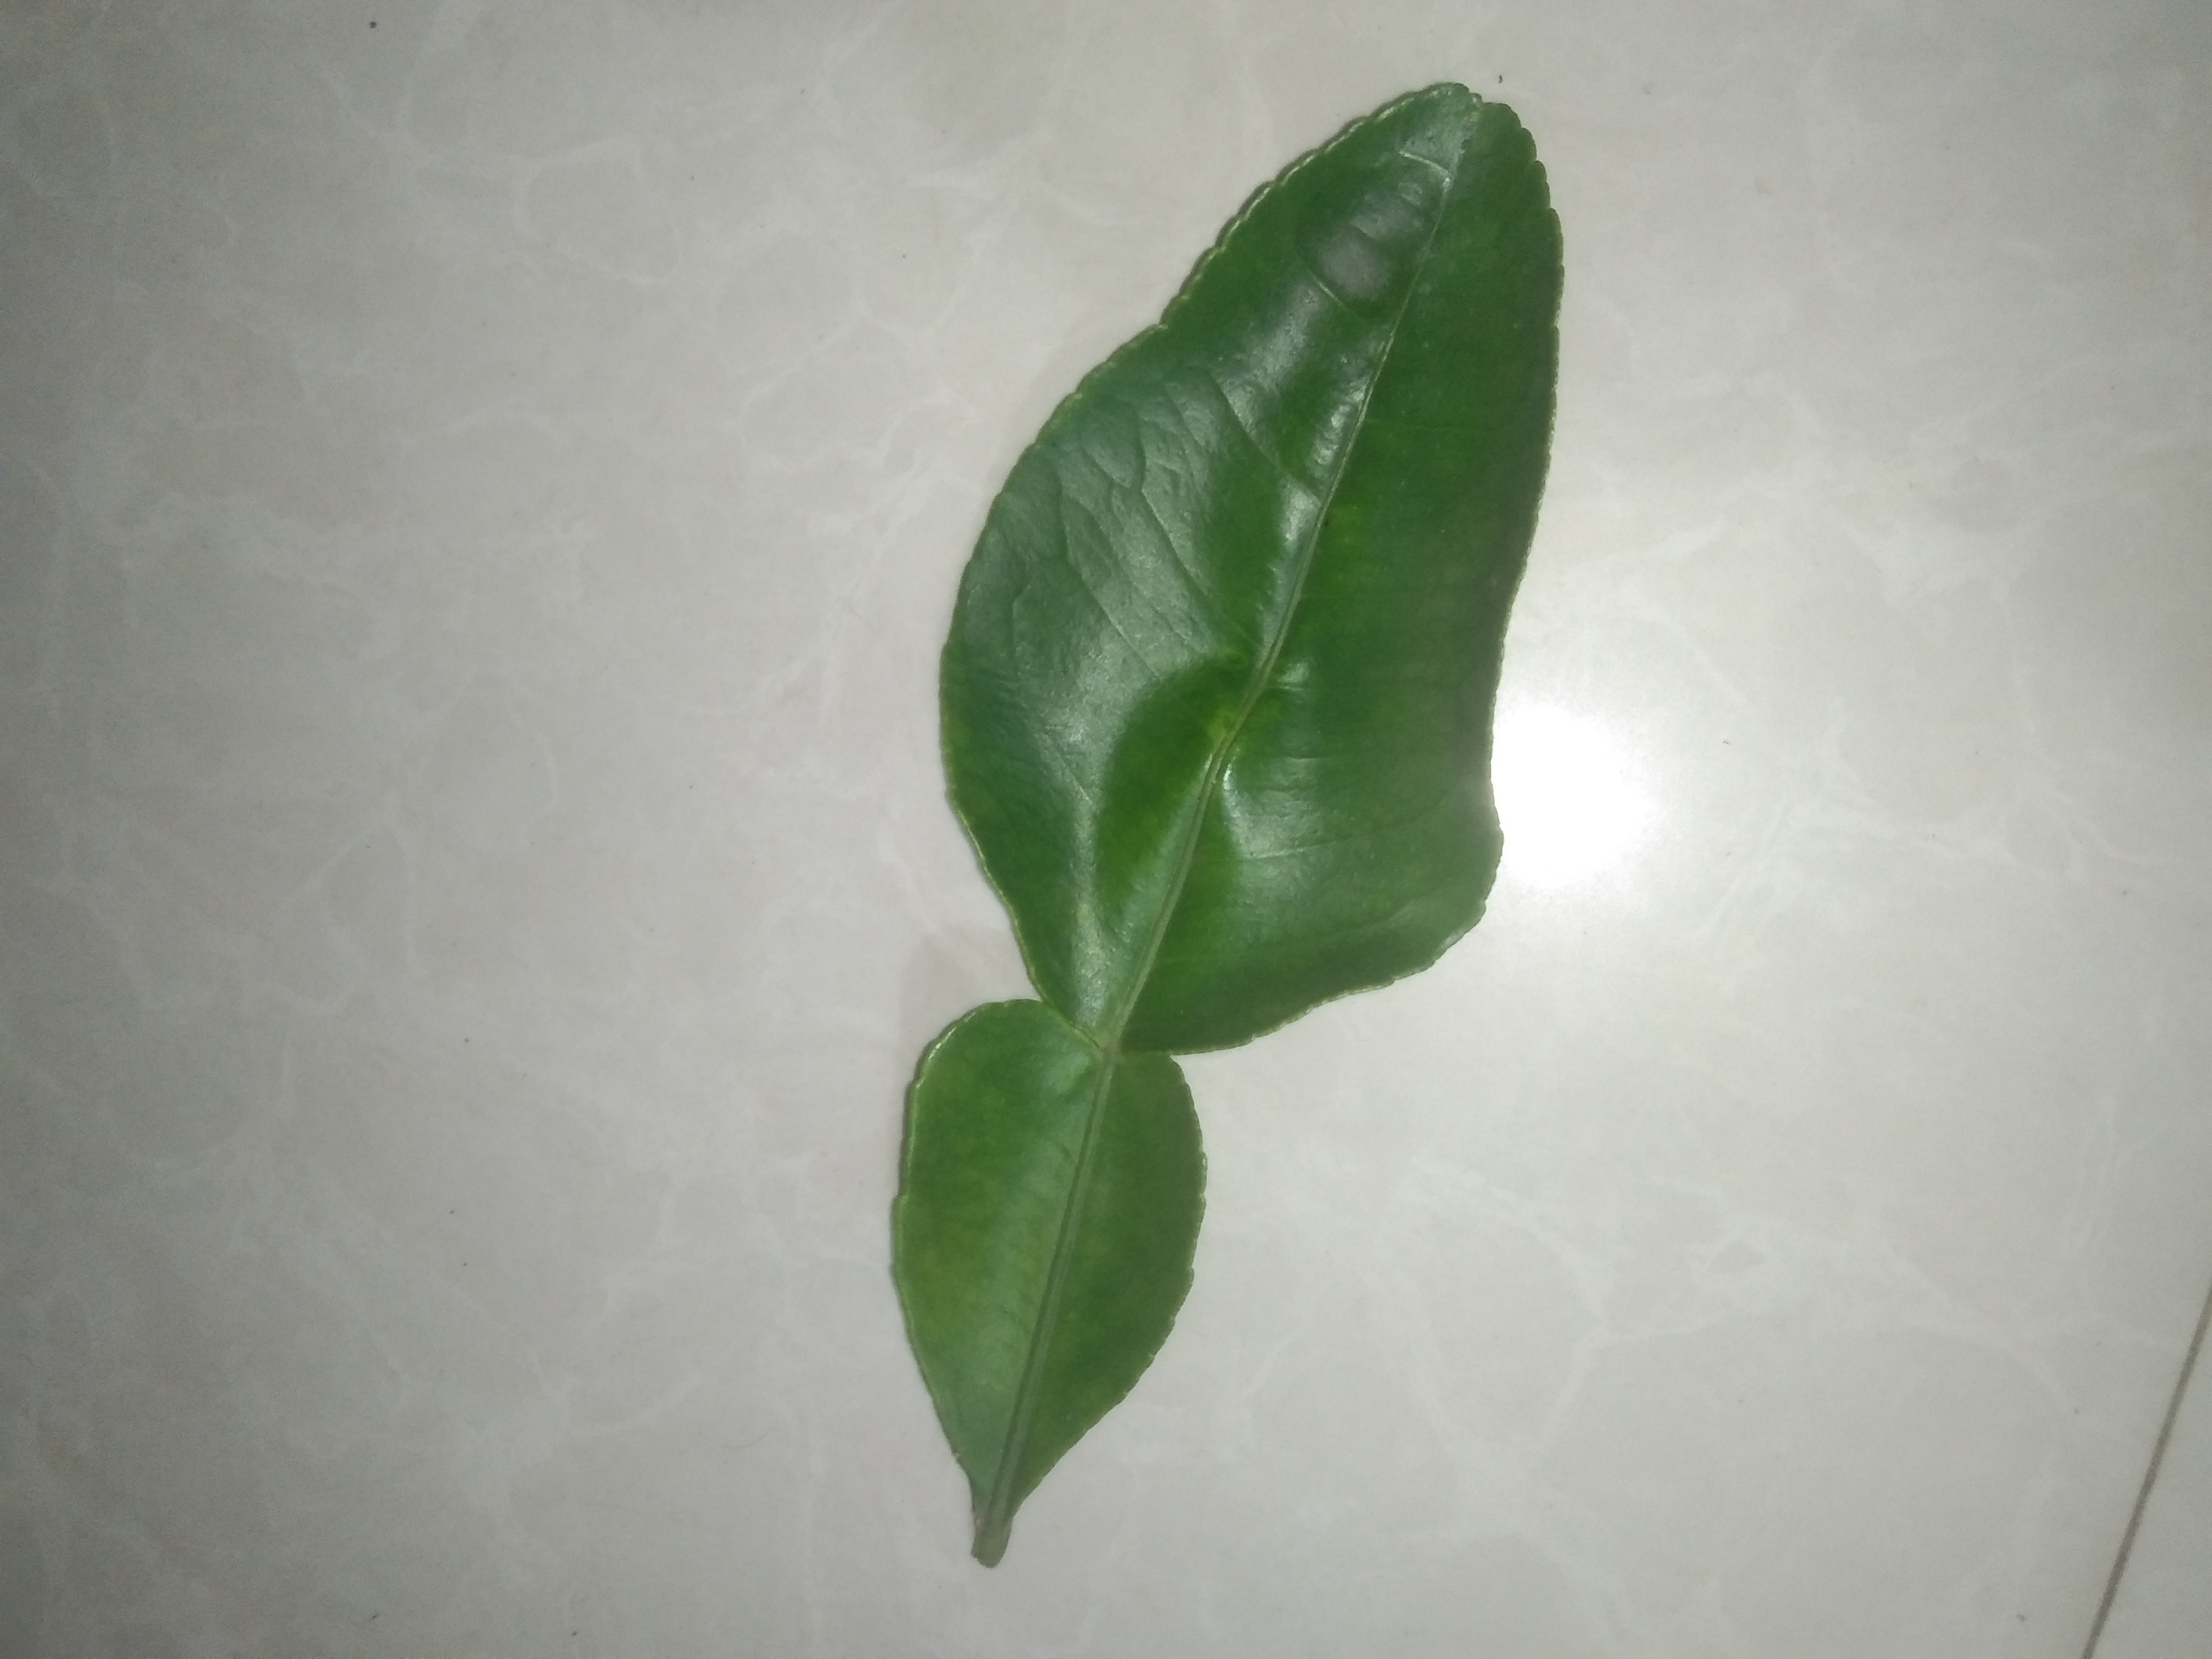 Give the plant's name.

lemon
